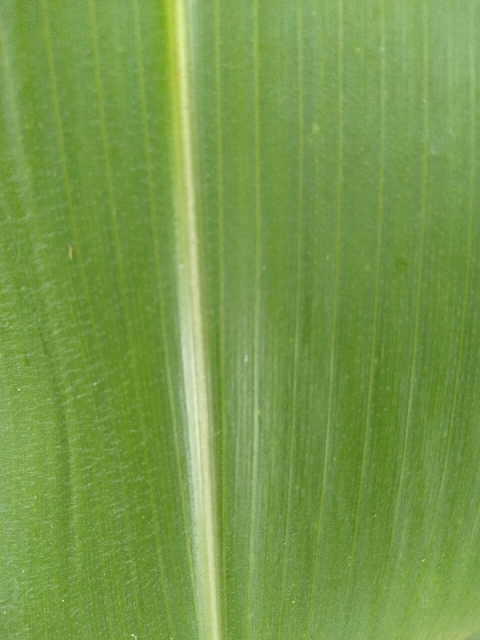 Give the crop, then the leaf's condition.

maize, healthy
